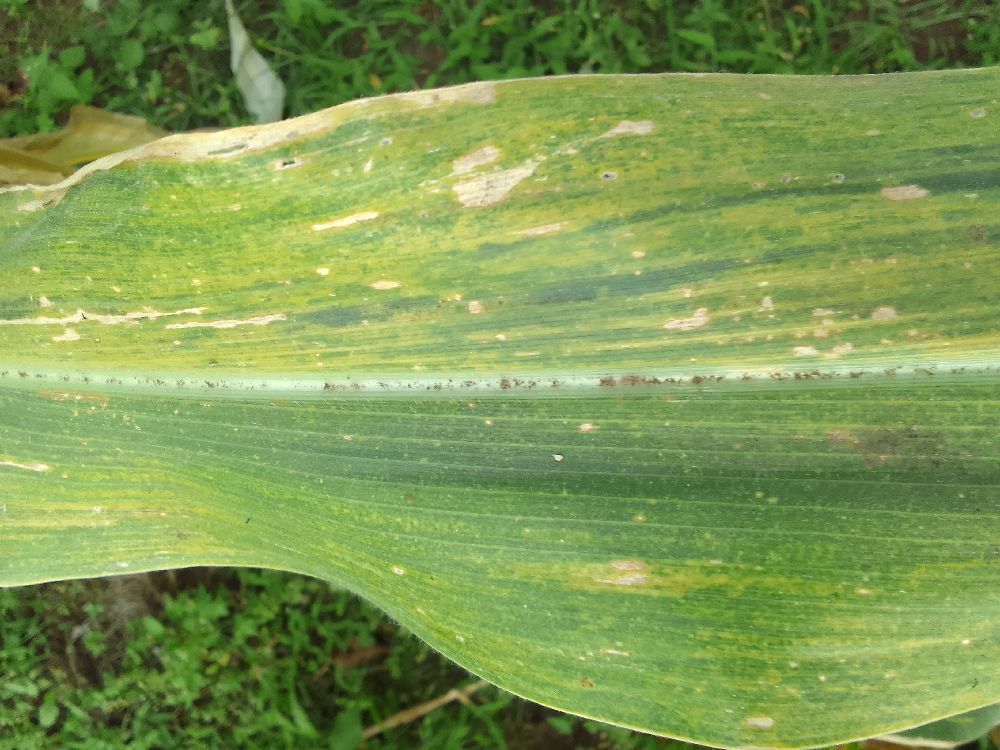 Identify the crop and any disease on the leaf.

maize, maize lethal necrosis
